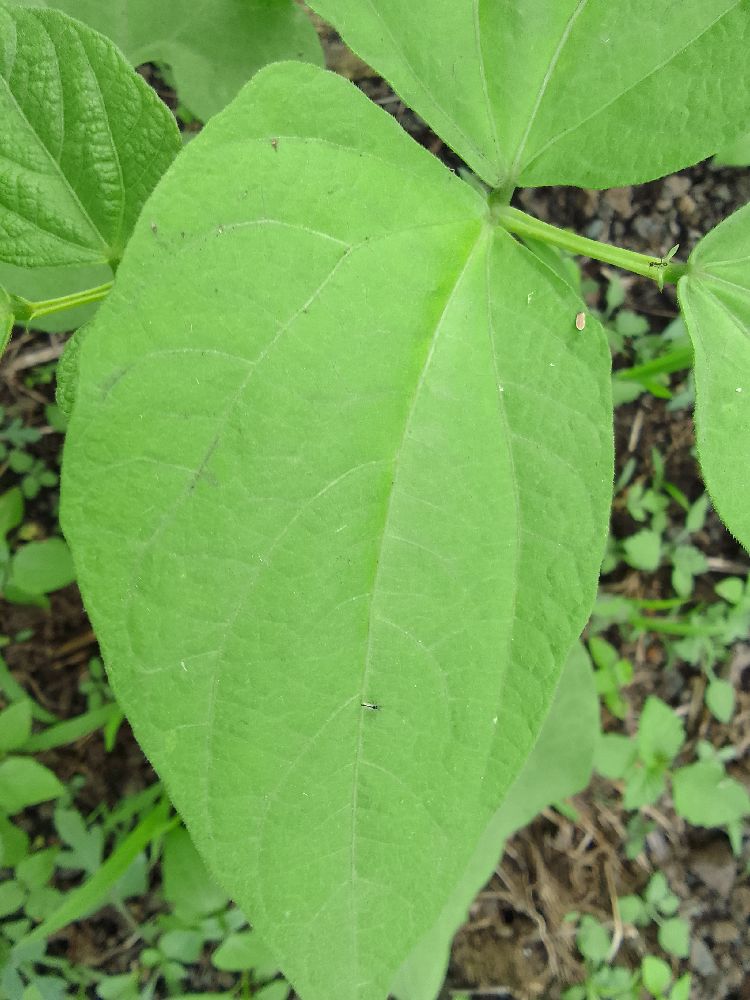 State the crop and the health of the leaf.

common bean, healthy
